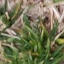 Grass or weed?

grass
